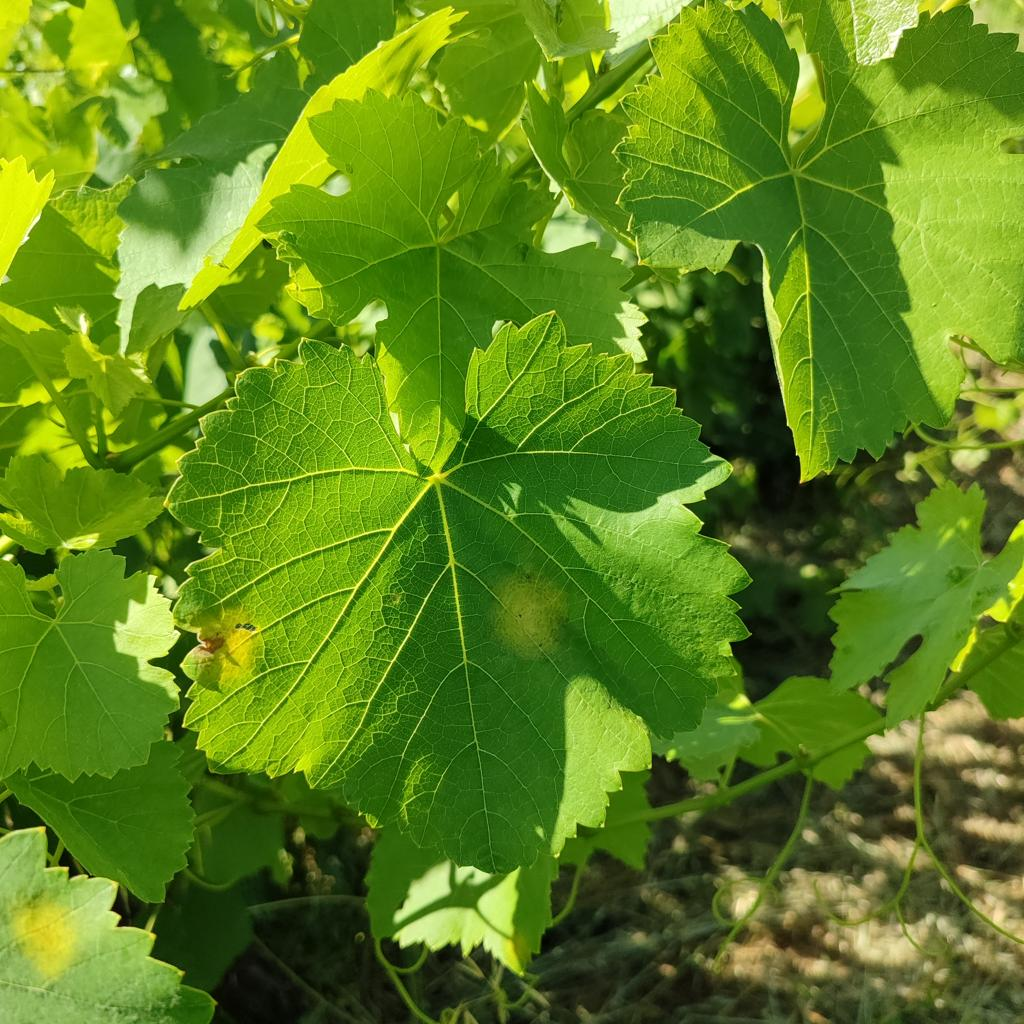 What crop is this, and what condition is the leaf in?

grapevine, downy mildew
